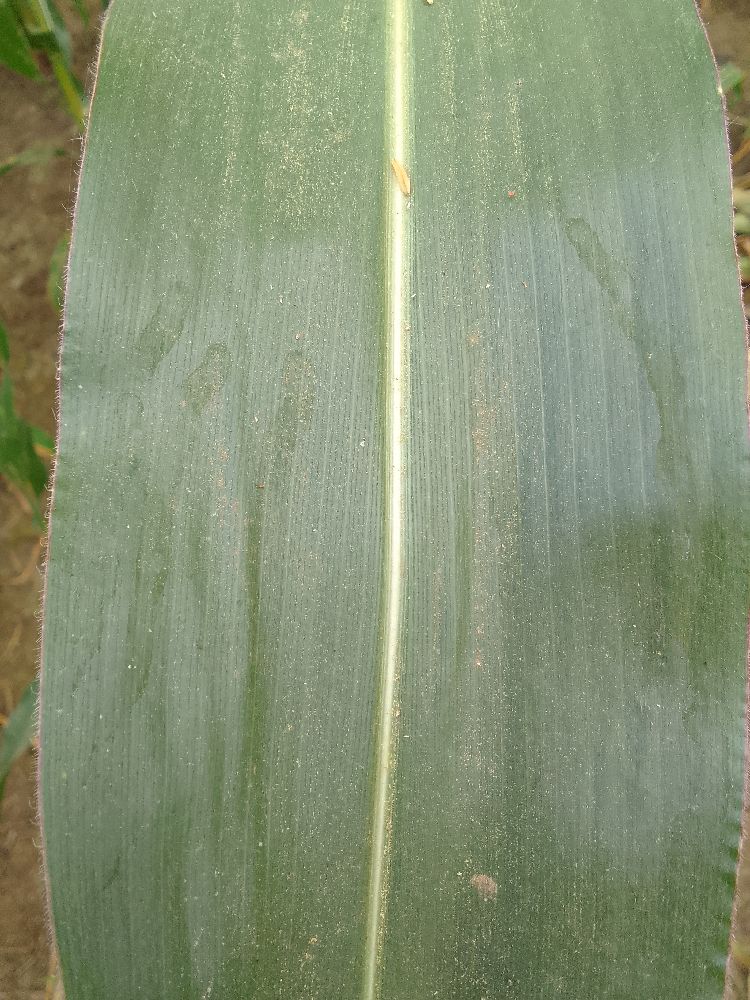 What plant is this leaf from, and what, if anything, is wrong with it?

maize, healthy
